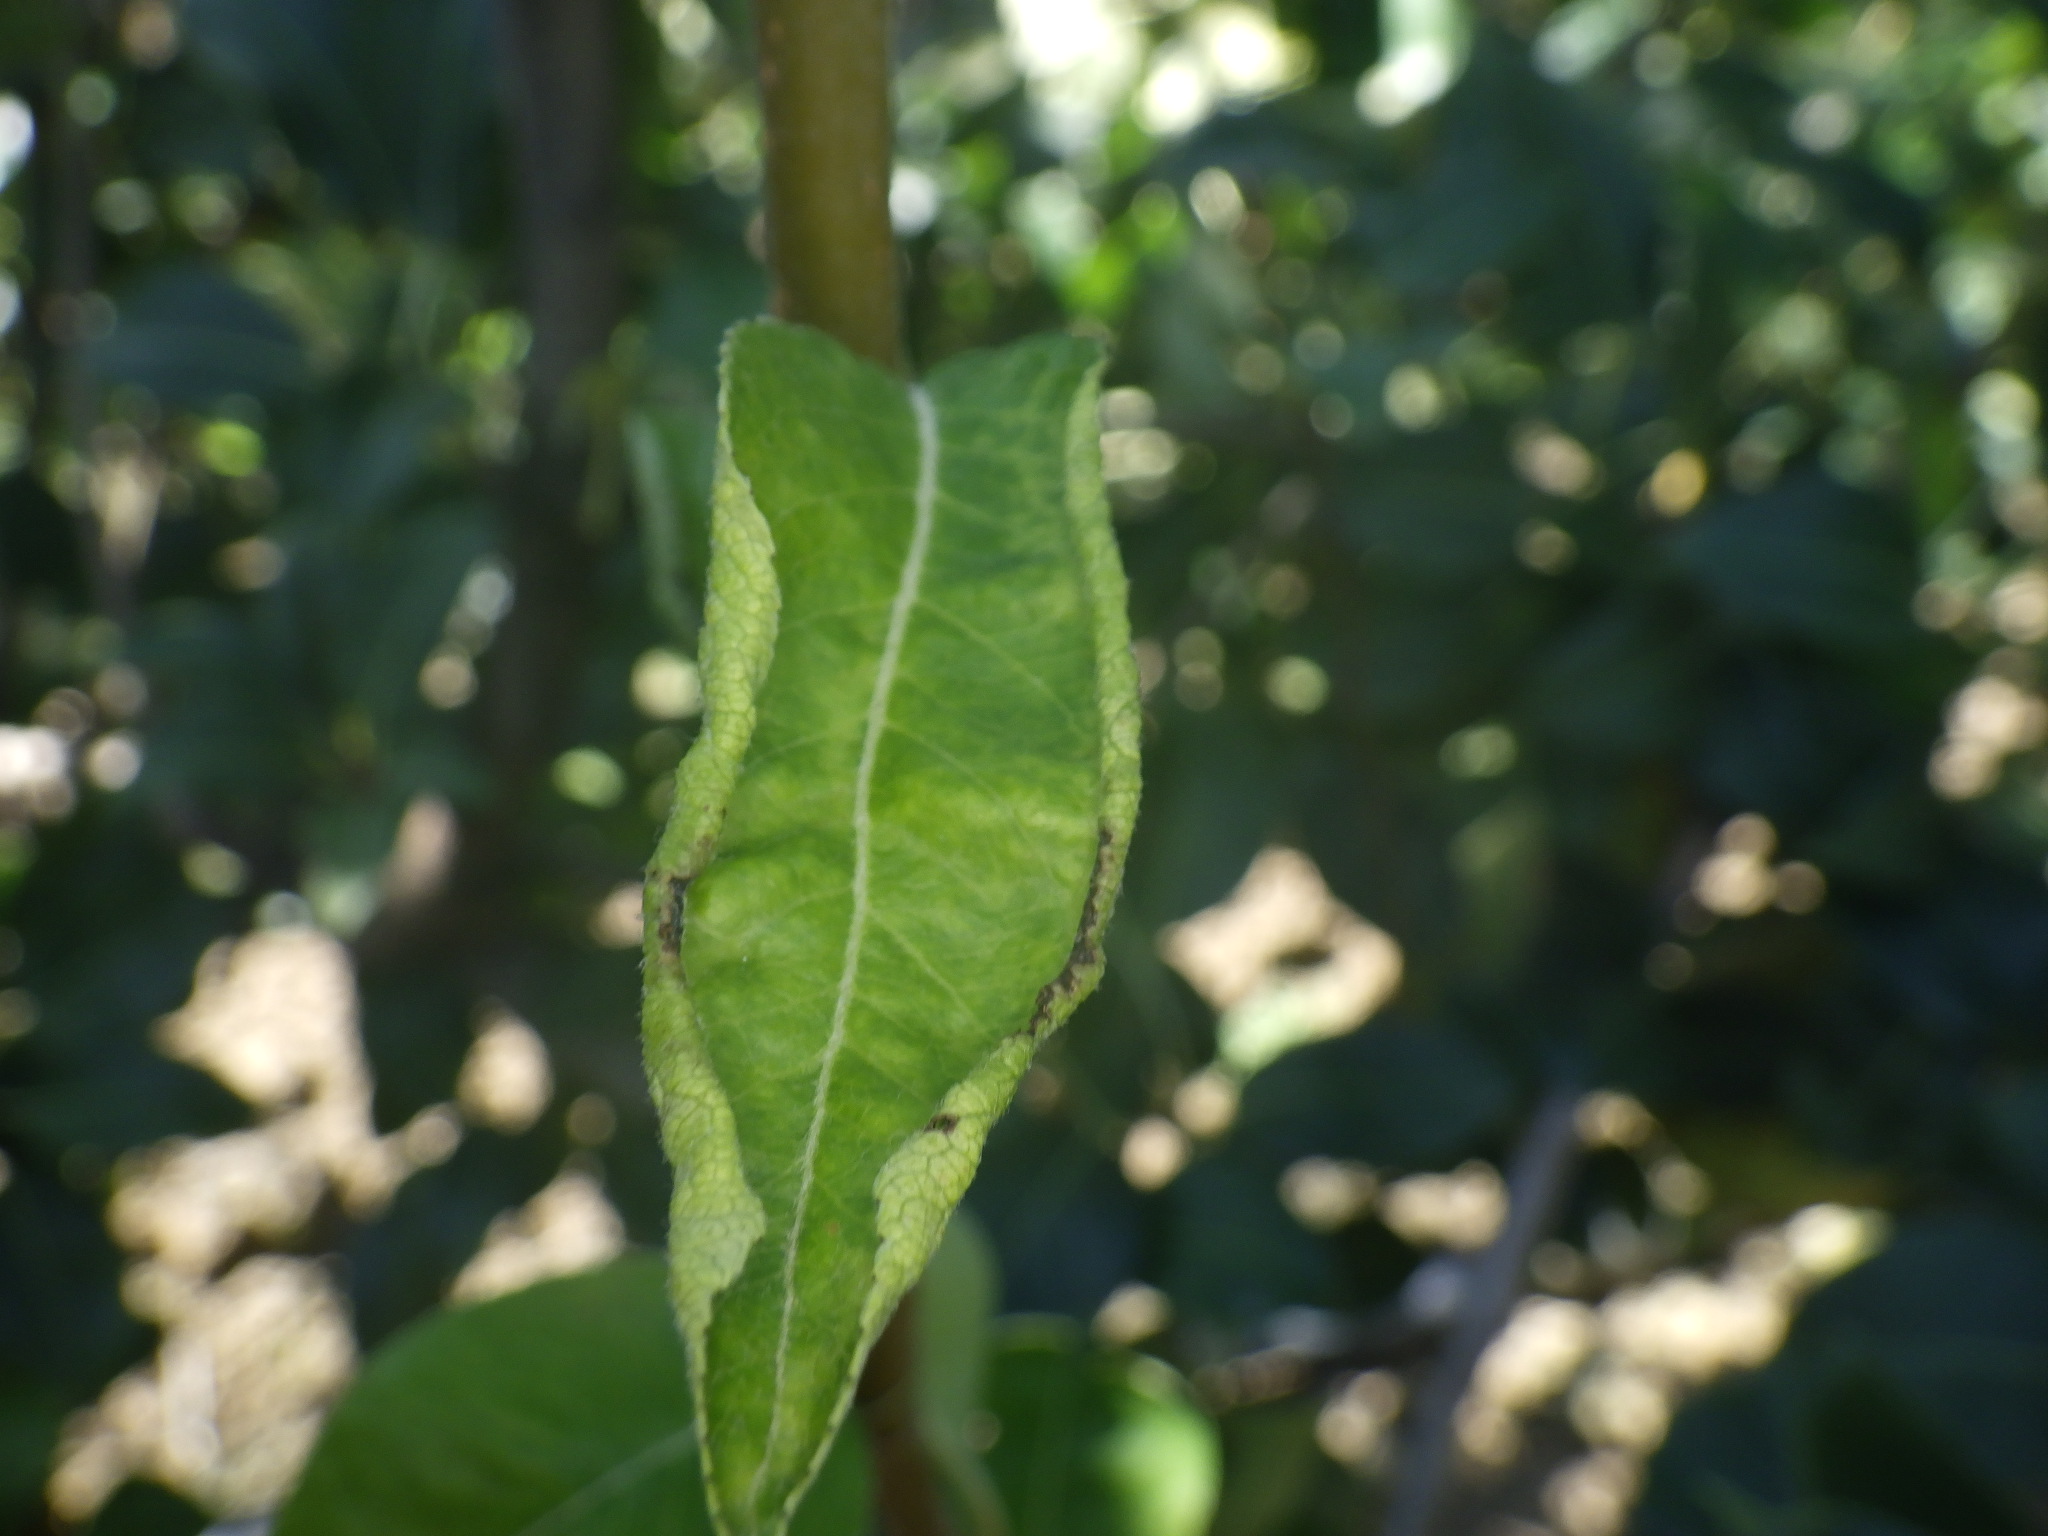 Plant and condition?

pear, pear leafcurling midge
